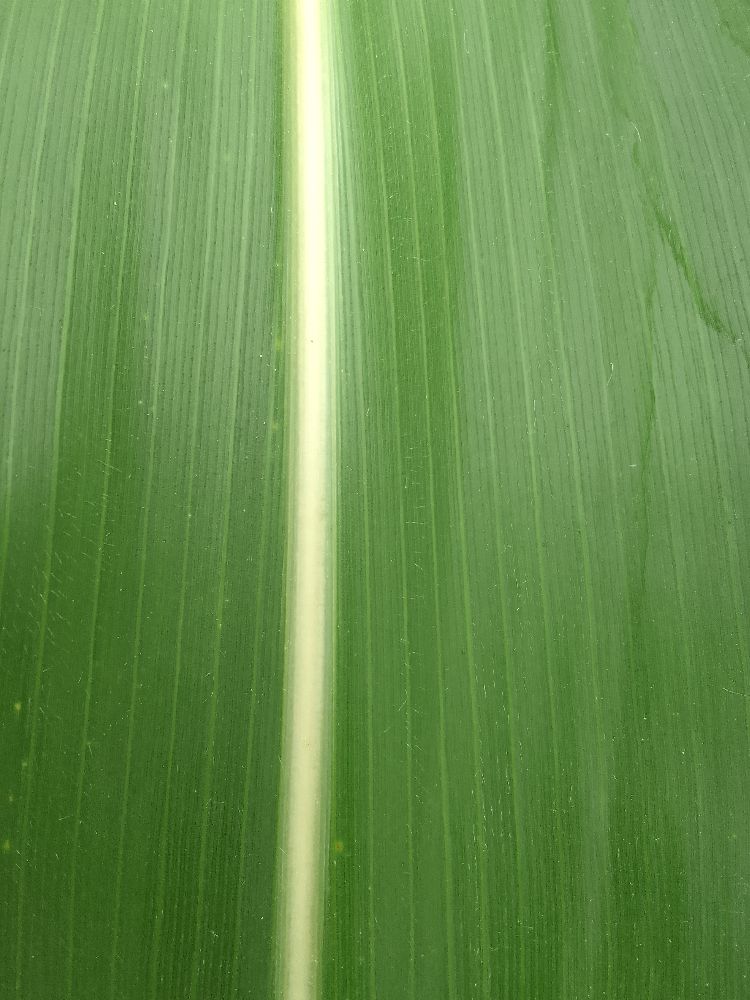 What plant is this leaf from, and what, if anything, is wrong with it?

maize, healthy
